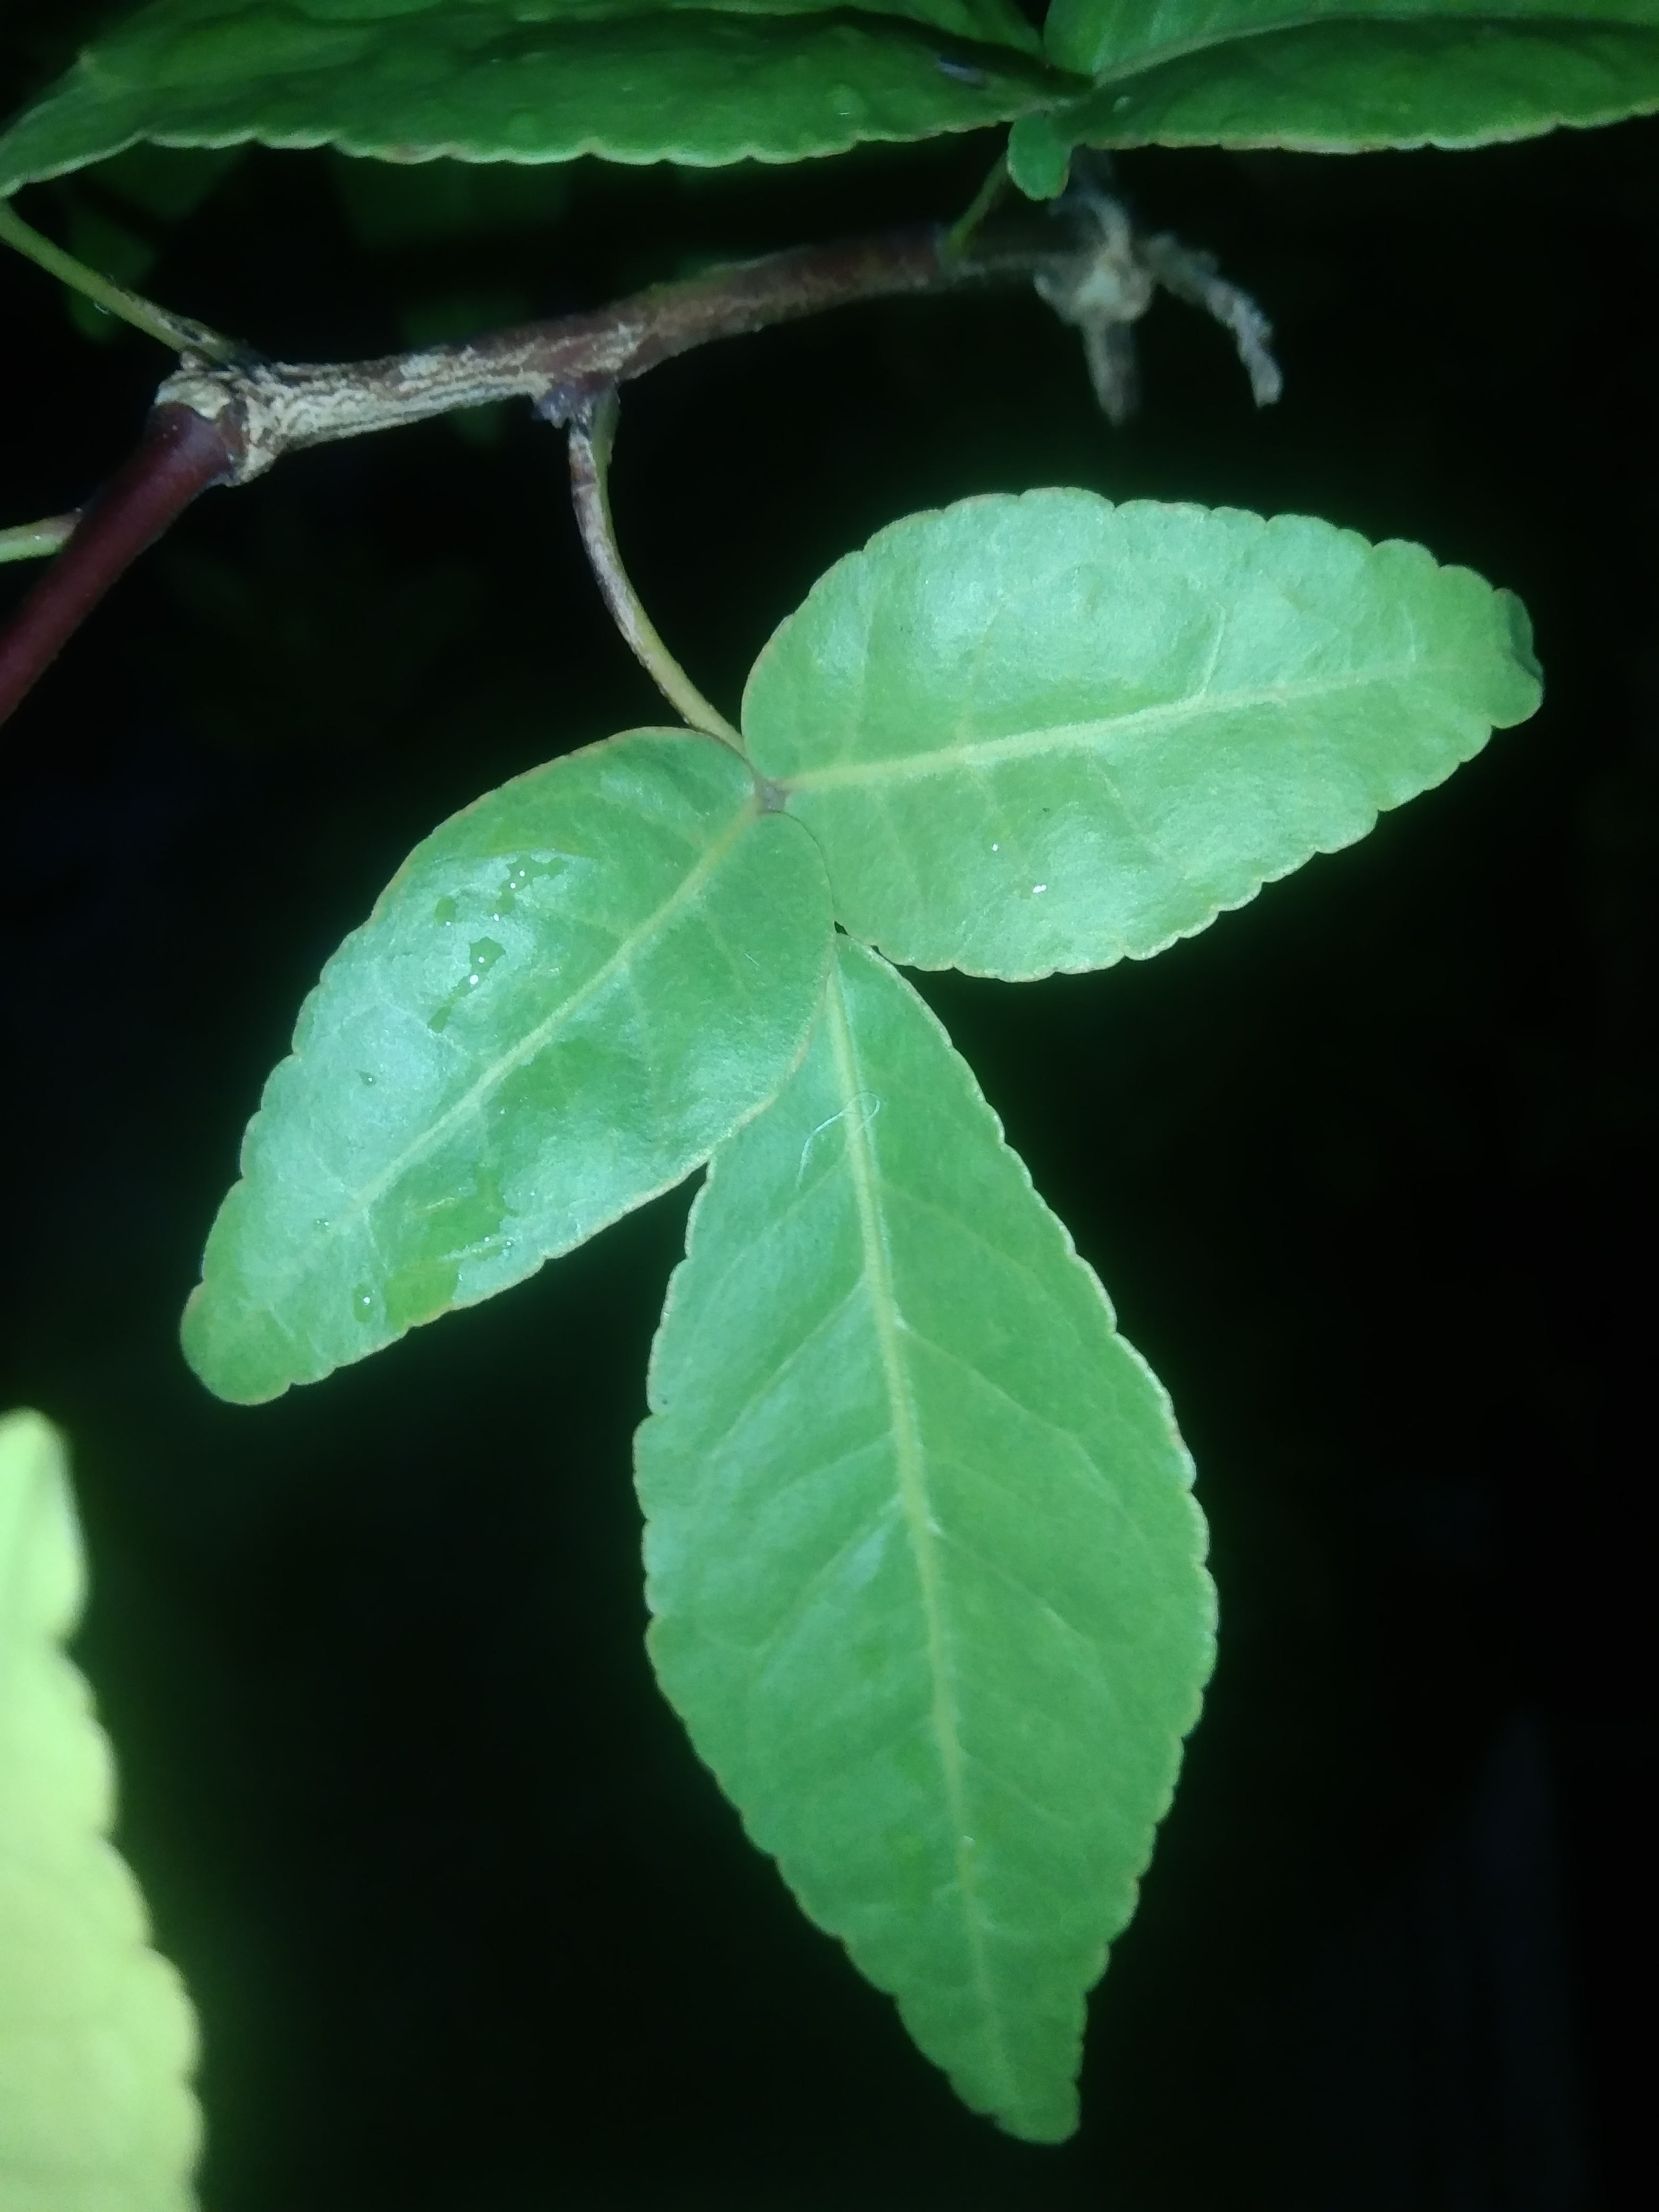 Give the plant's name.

wood apple
